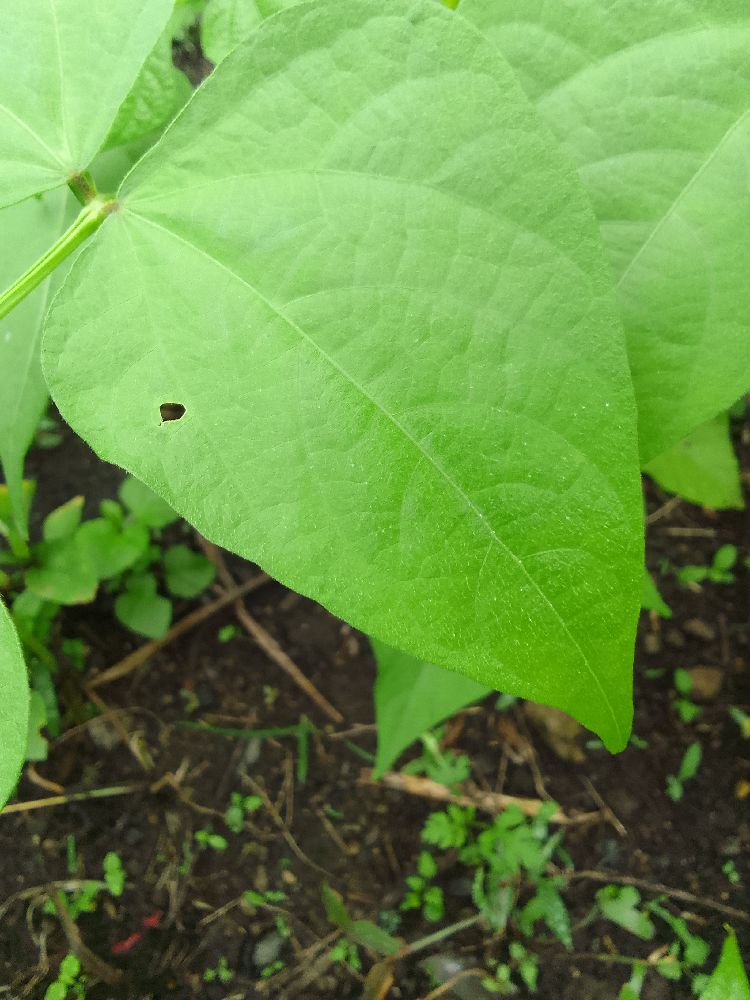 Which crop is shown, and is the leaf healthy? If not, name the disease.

common bean, healthy
